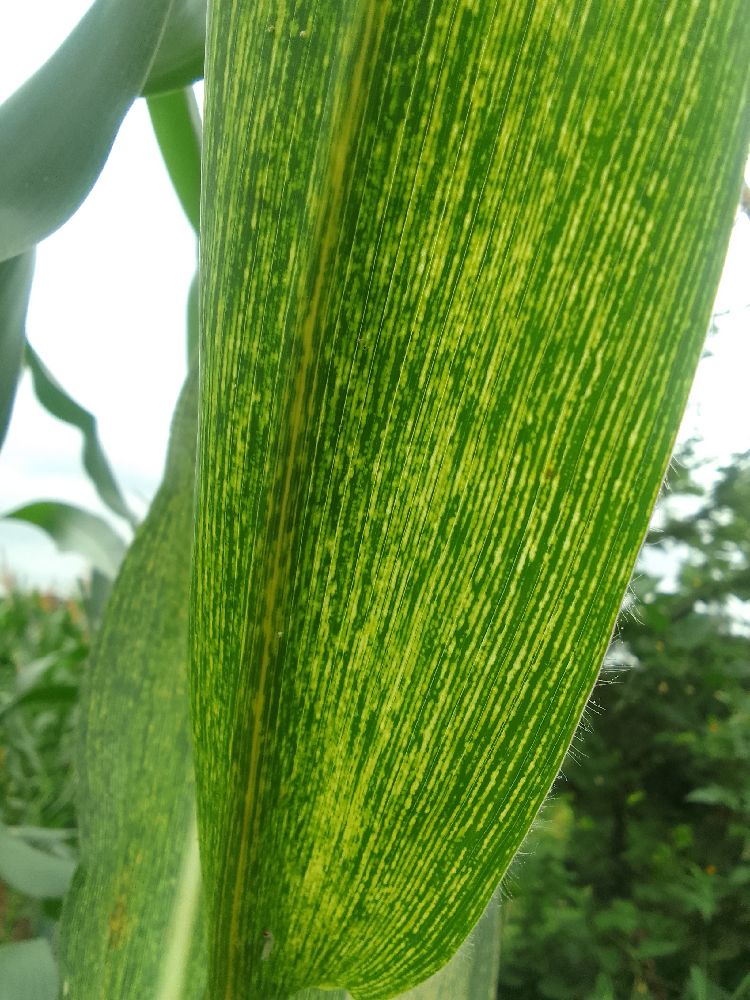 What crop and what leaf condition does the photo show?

maize, maize streak virus
